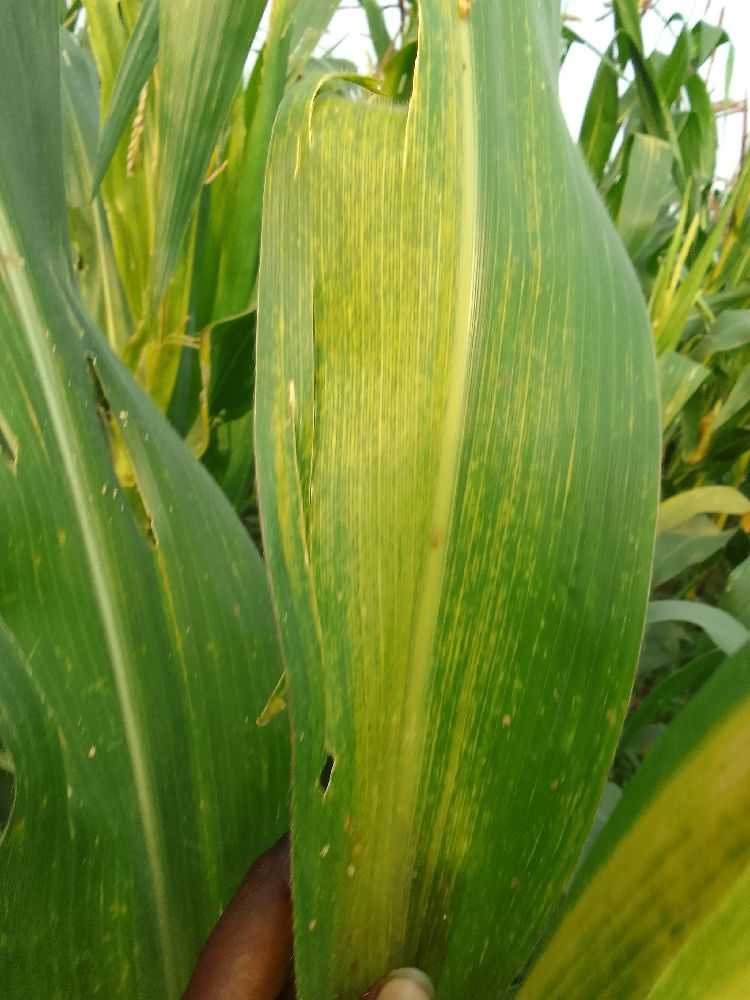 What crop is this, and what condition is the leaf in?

maize, maize lethal necrosis
